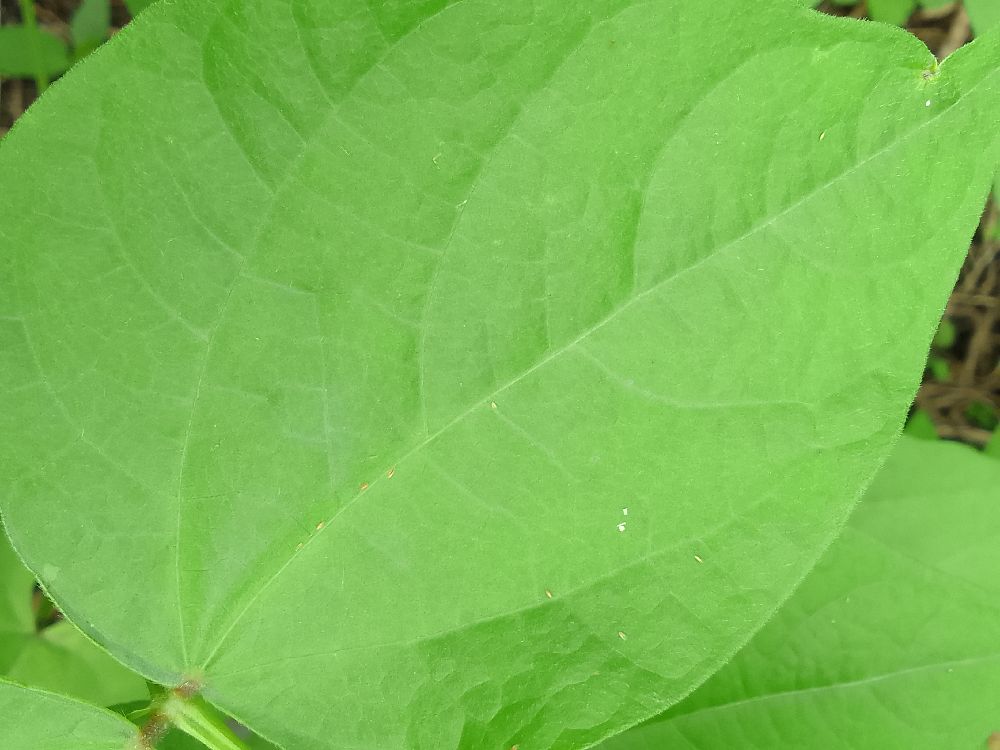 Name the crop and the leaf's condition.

common bean, healthy
